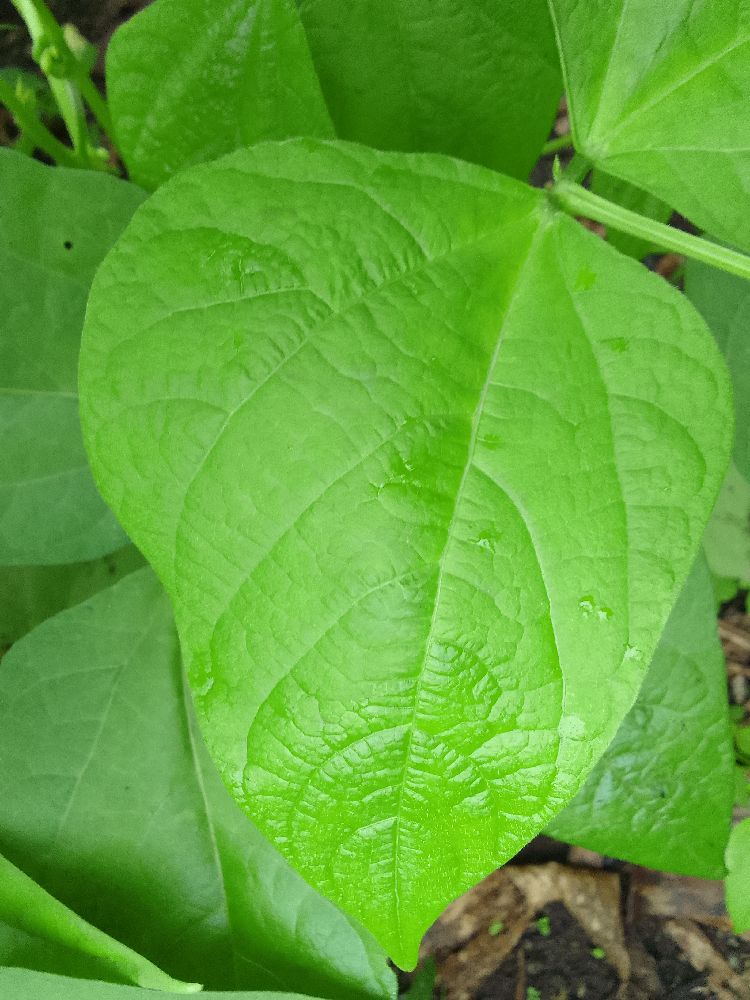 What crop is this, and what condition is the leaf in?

common bean, healthy
